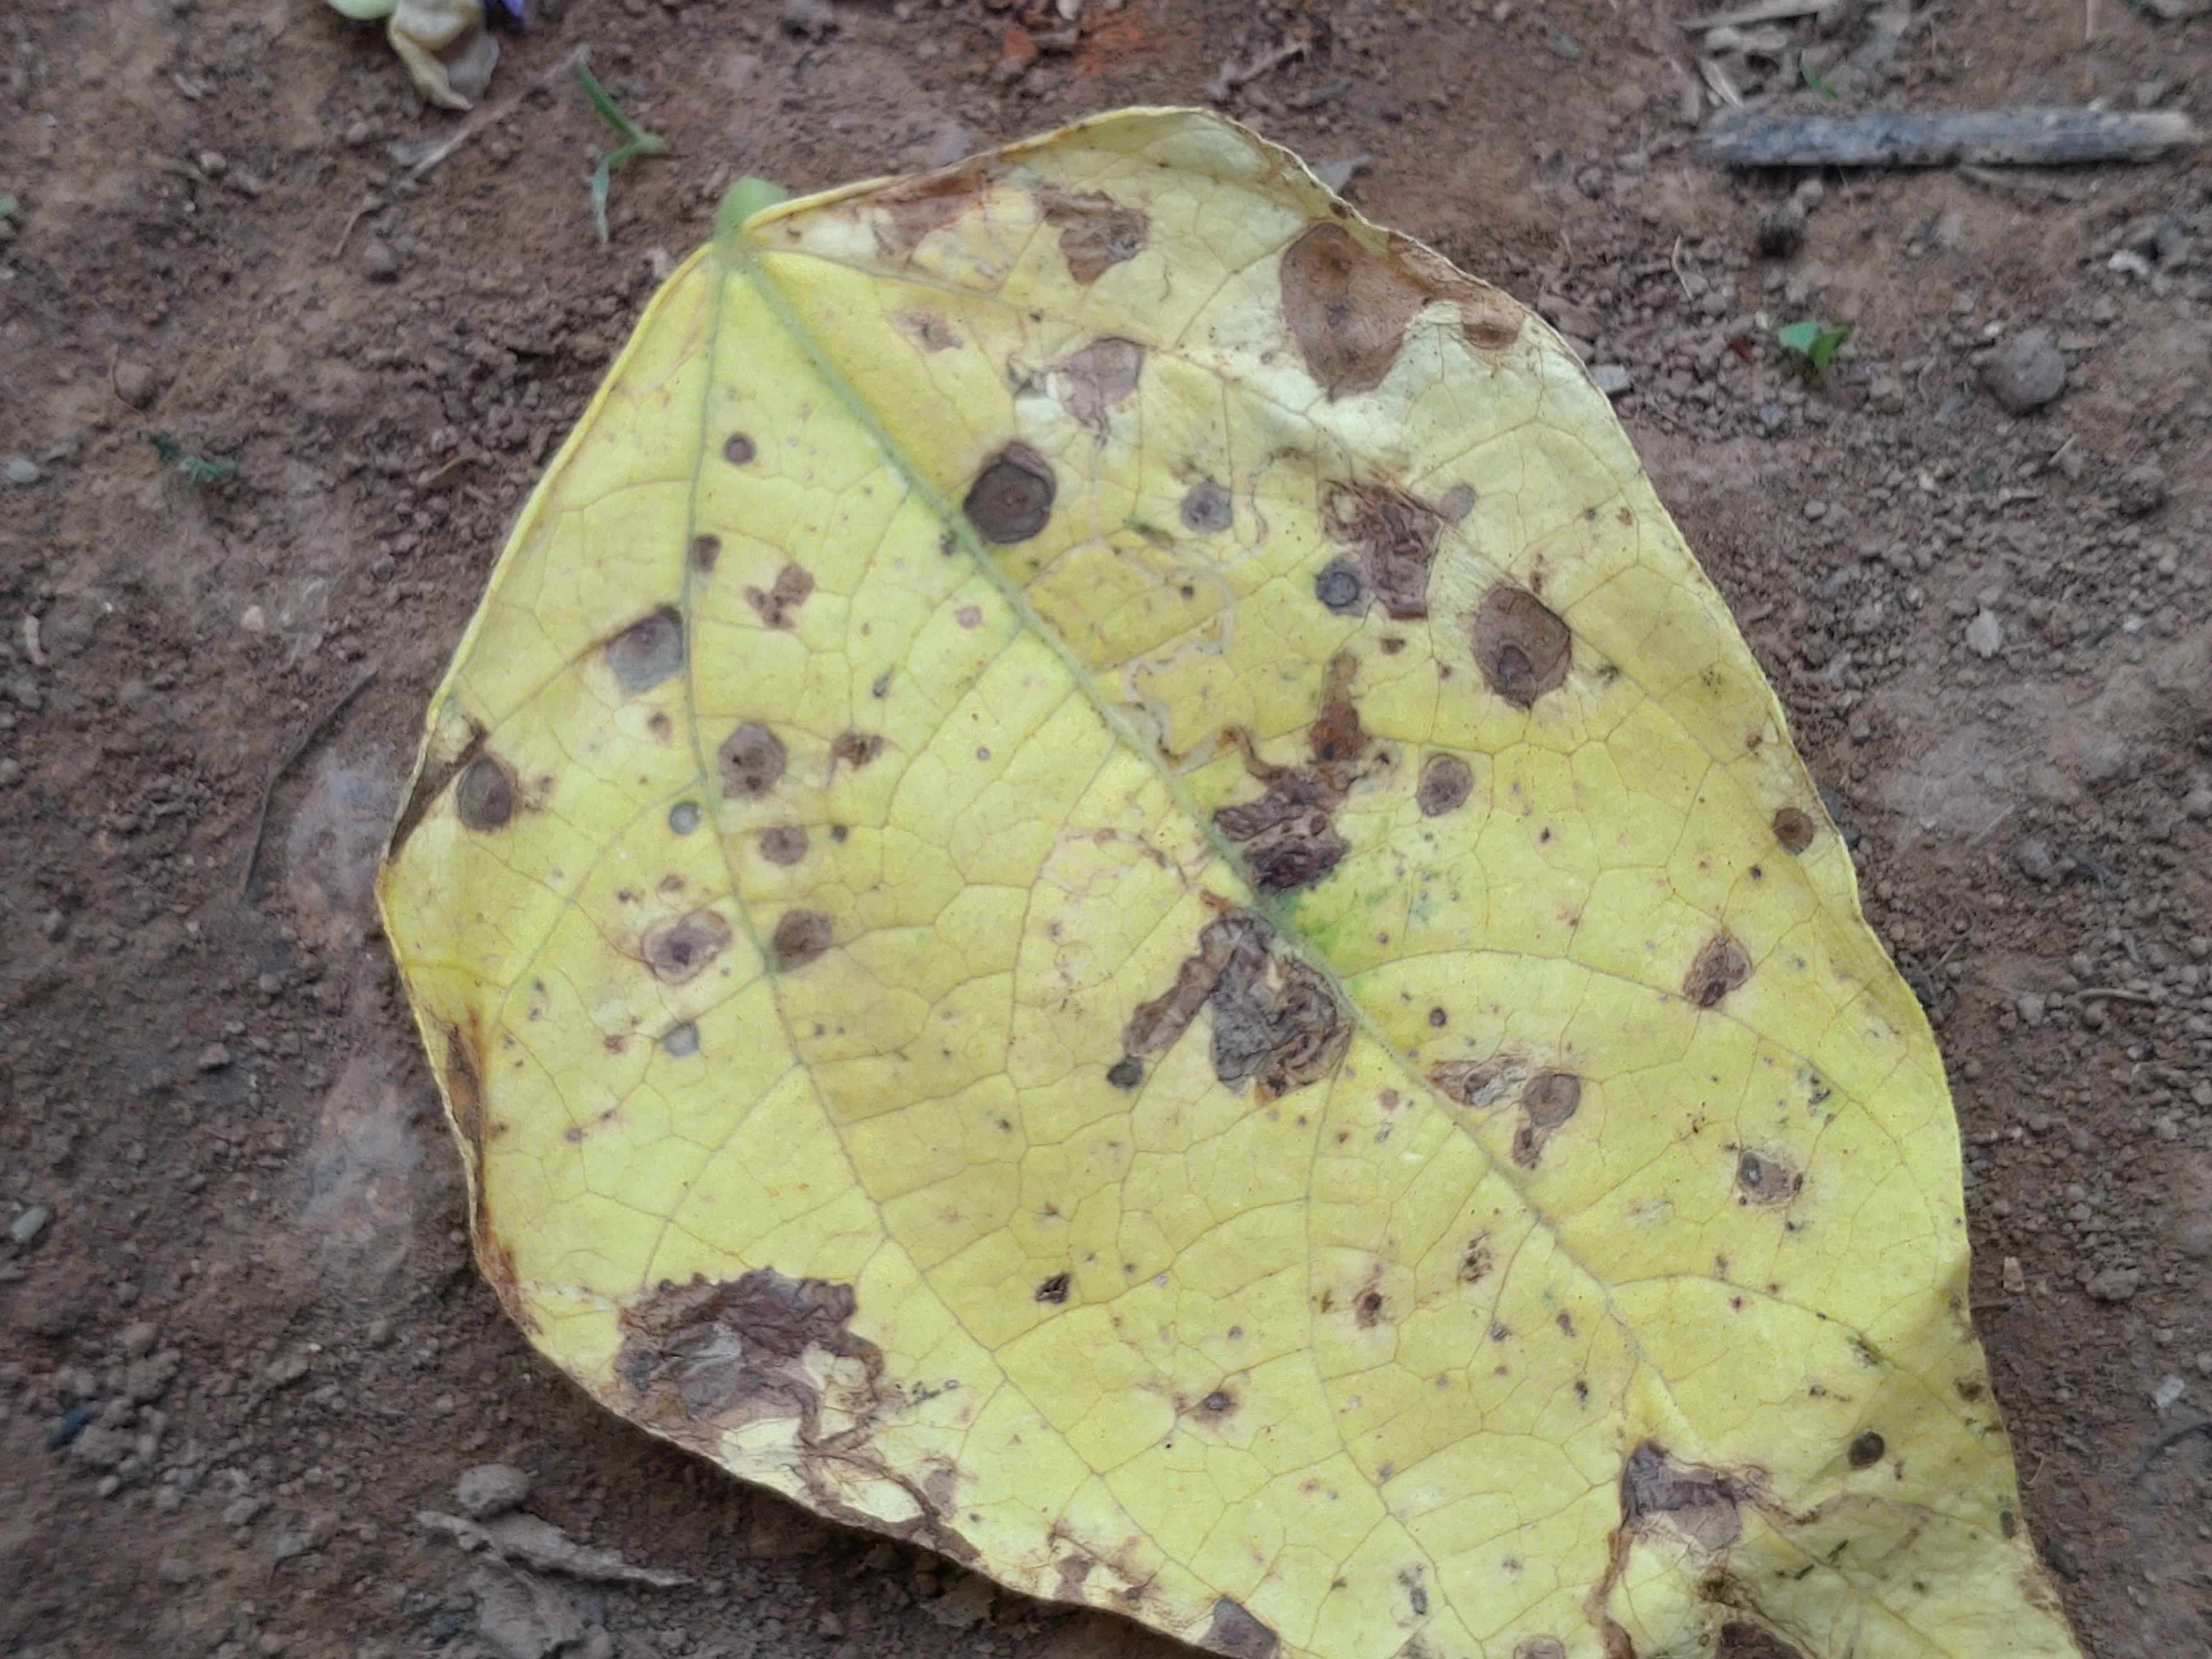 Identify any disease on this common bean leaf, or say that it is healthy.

anthracnose
